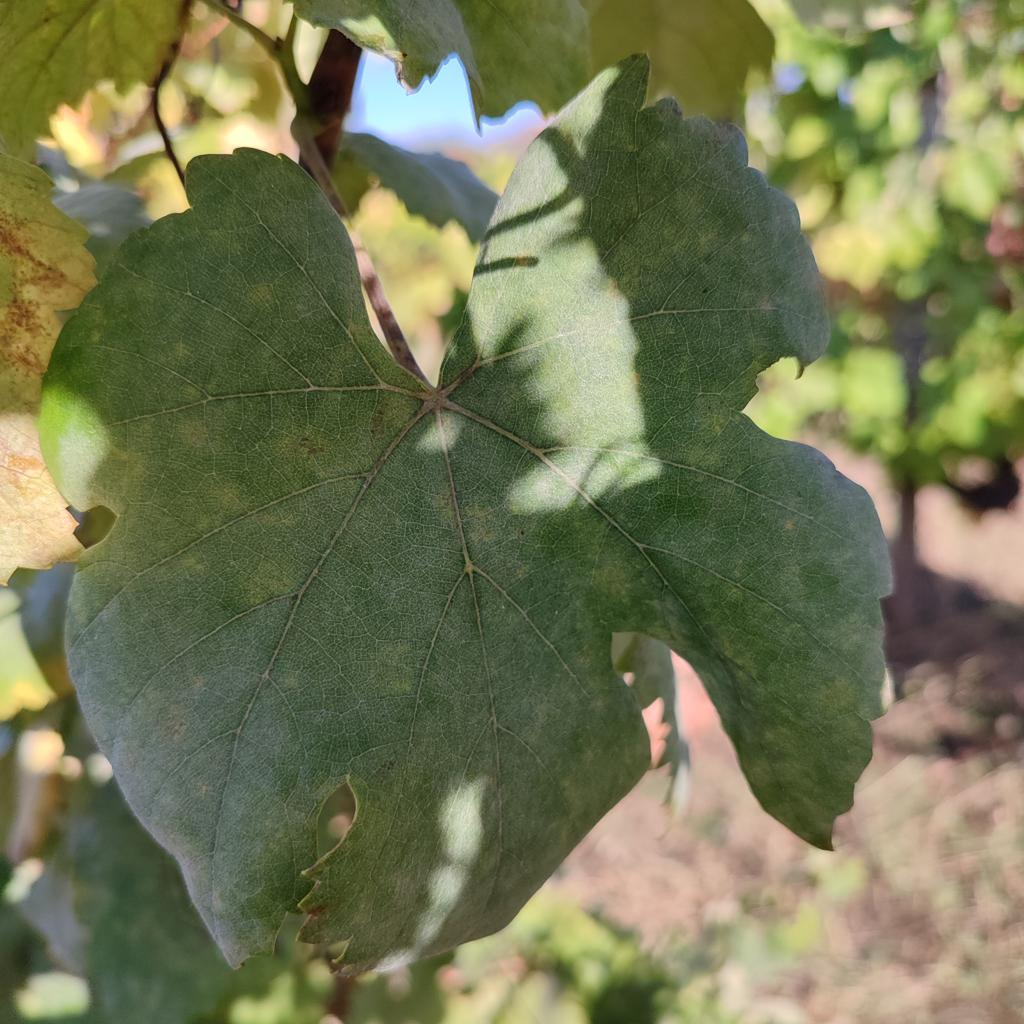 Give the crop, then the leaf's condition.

grapevine, powdery mildew
